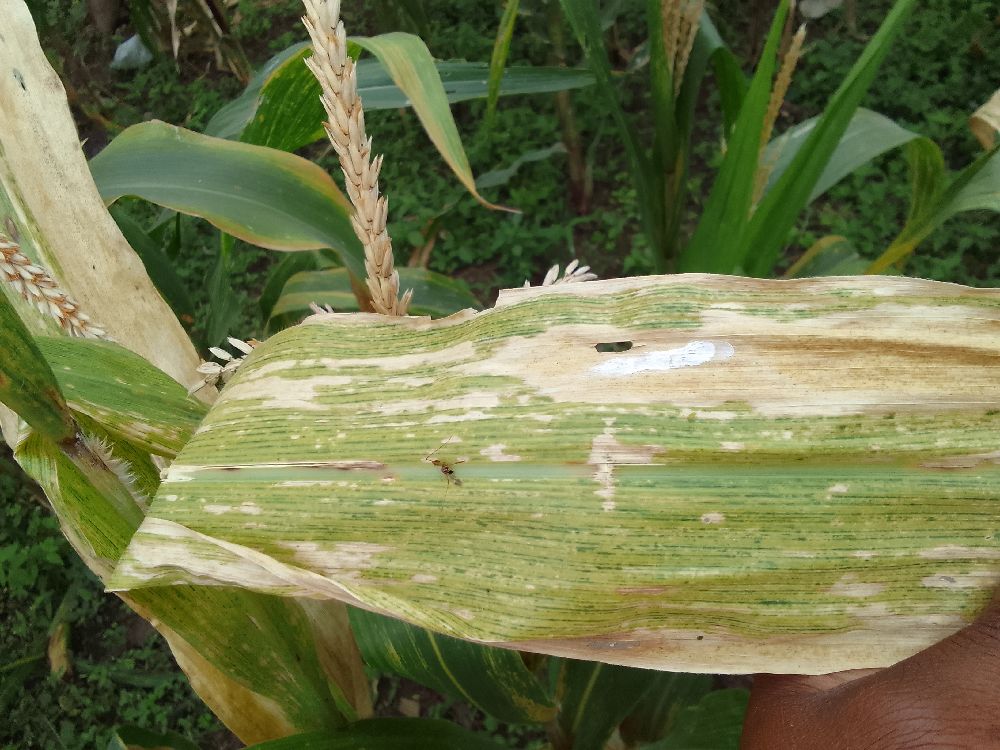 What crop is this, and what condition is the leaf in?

maize, maize lethal necrosis
